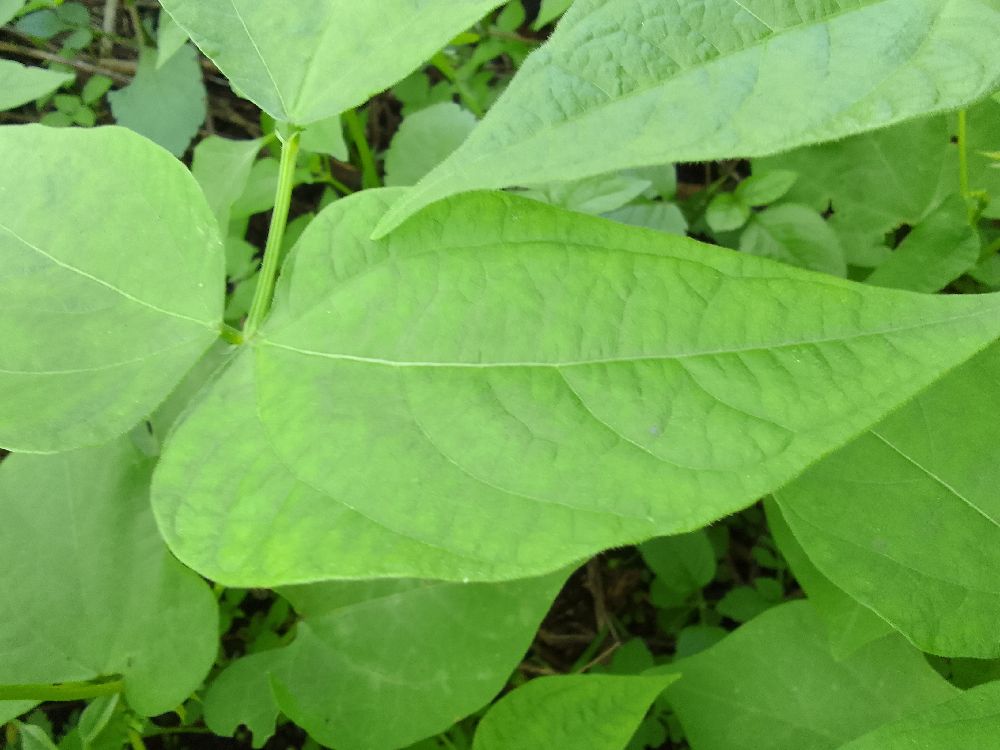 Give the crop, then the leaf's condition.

common bean, healthy
